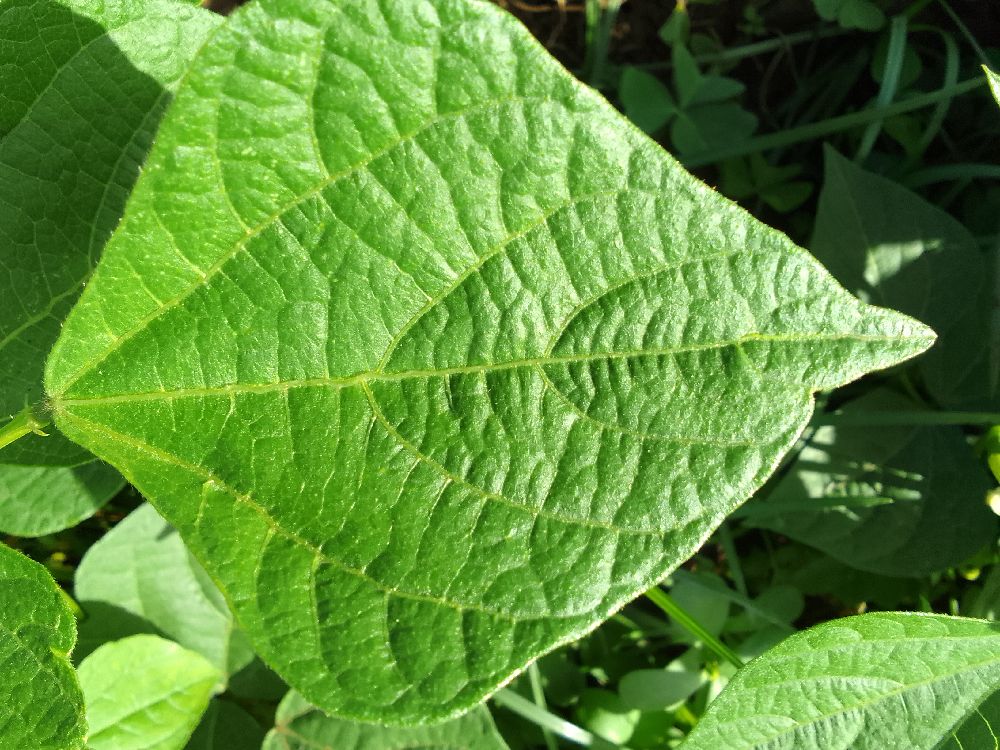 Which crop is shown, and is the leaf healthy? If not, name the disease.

common bean, healthy
